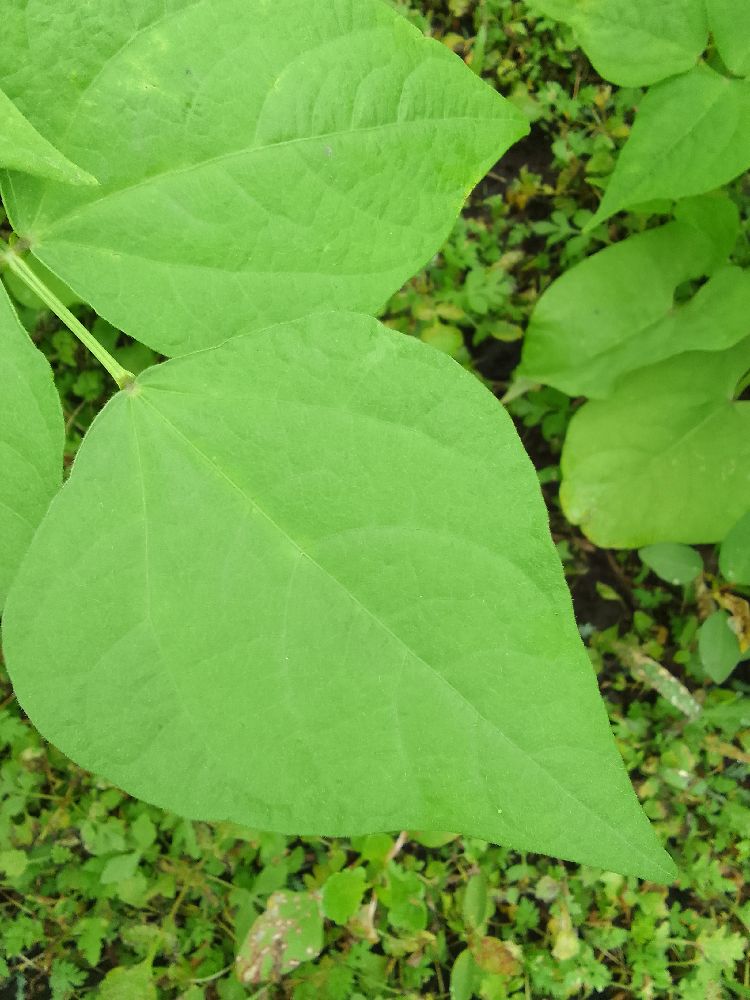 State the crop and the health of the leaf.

common bean, healthy
